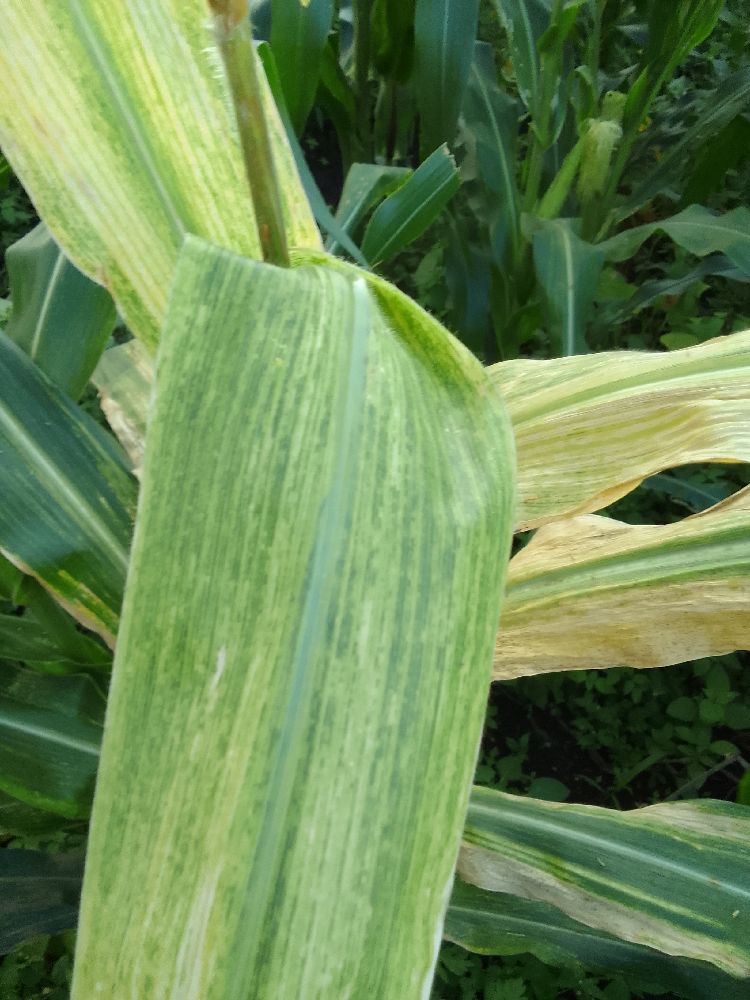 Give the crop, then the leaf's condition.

maize, maize lethal necrosis
